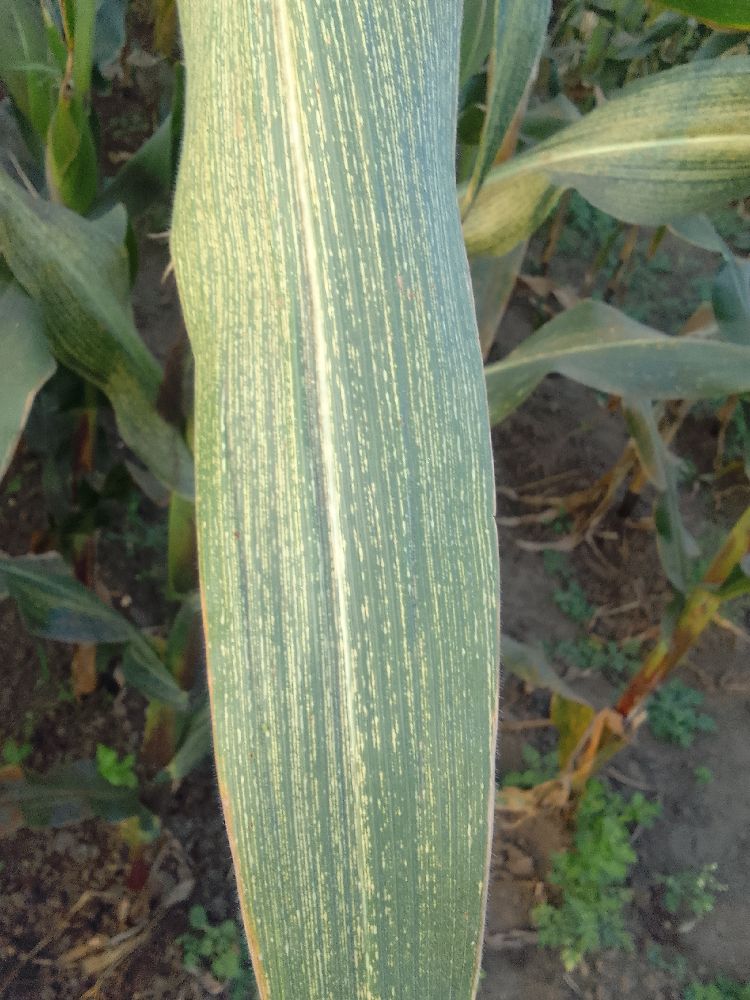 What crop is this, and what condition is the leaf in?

maize, maize streak virus
